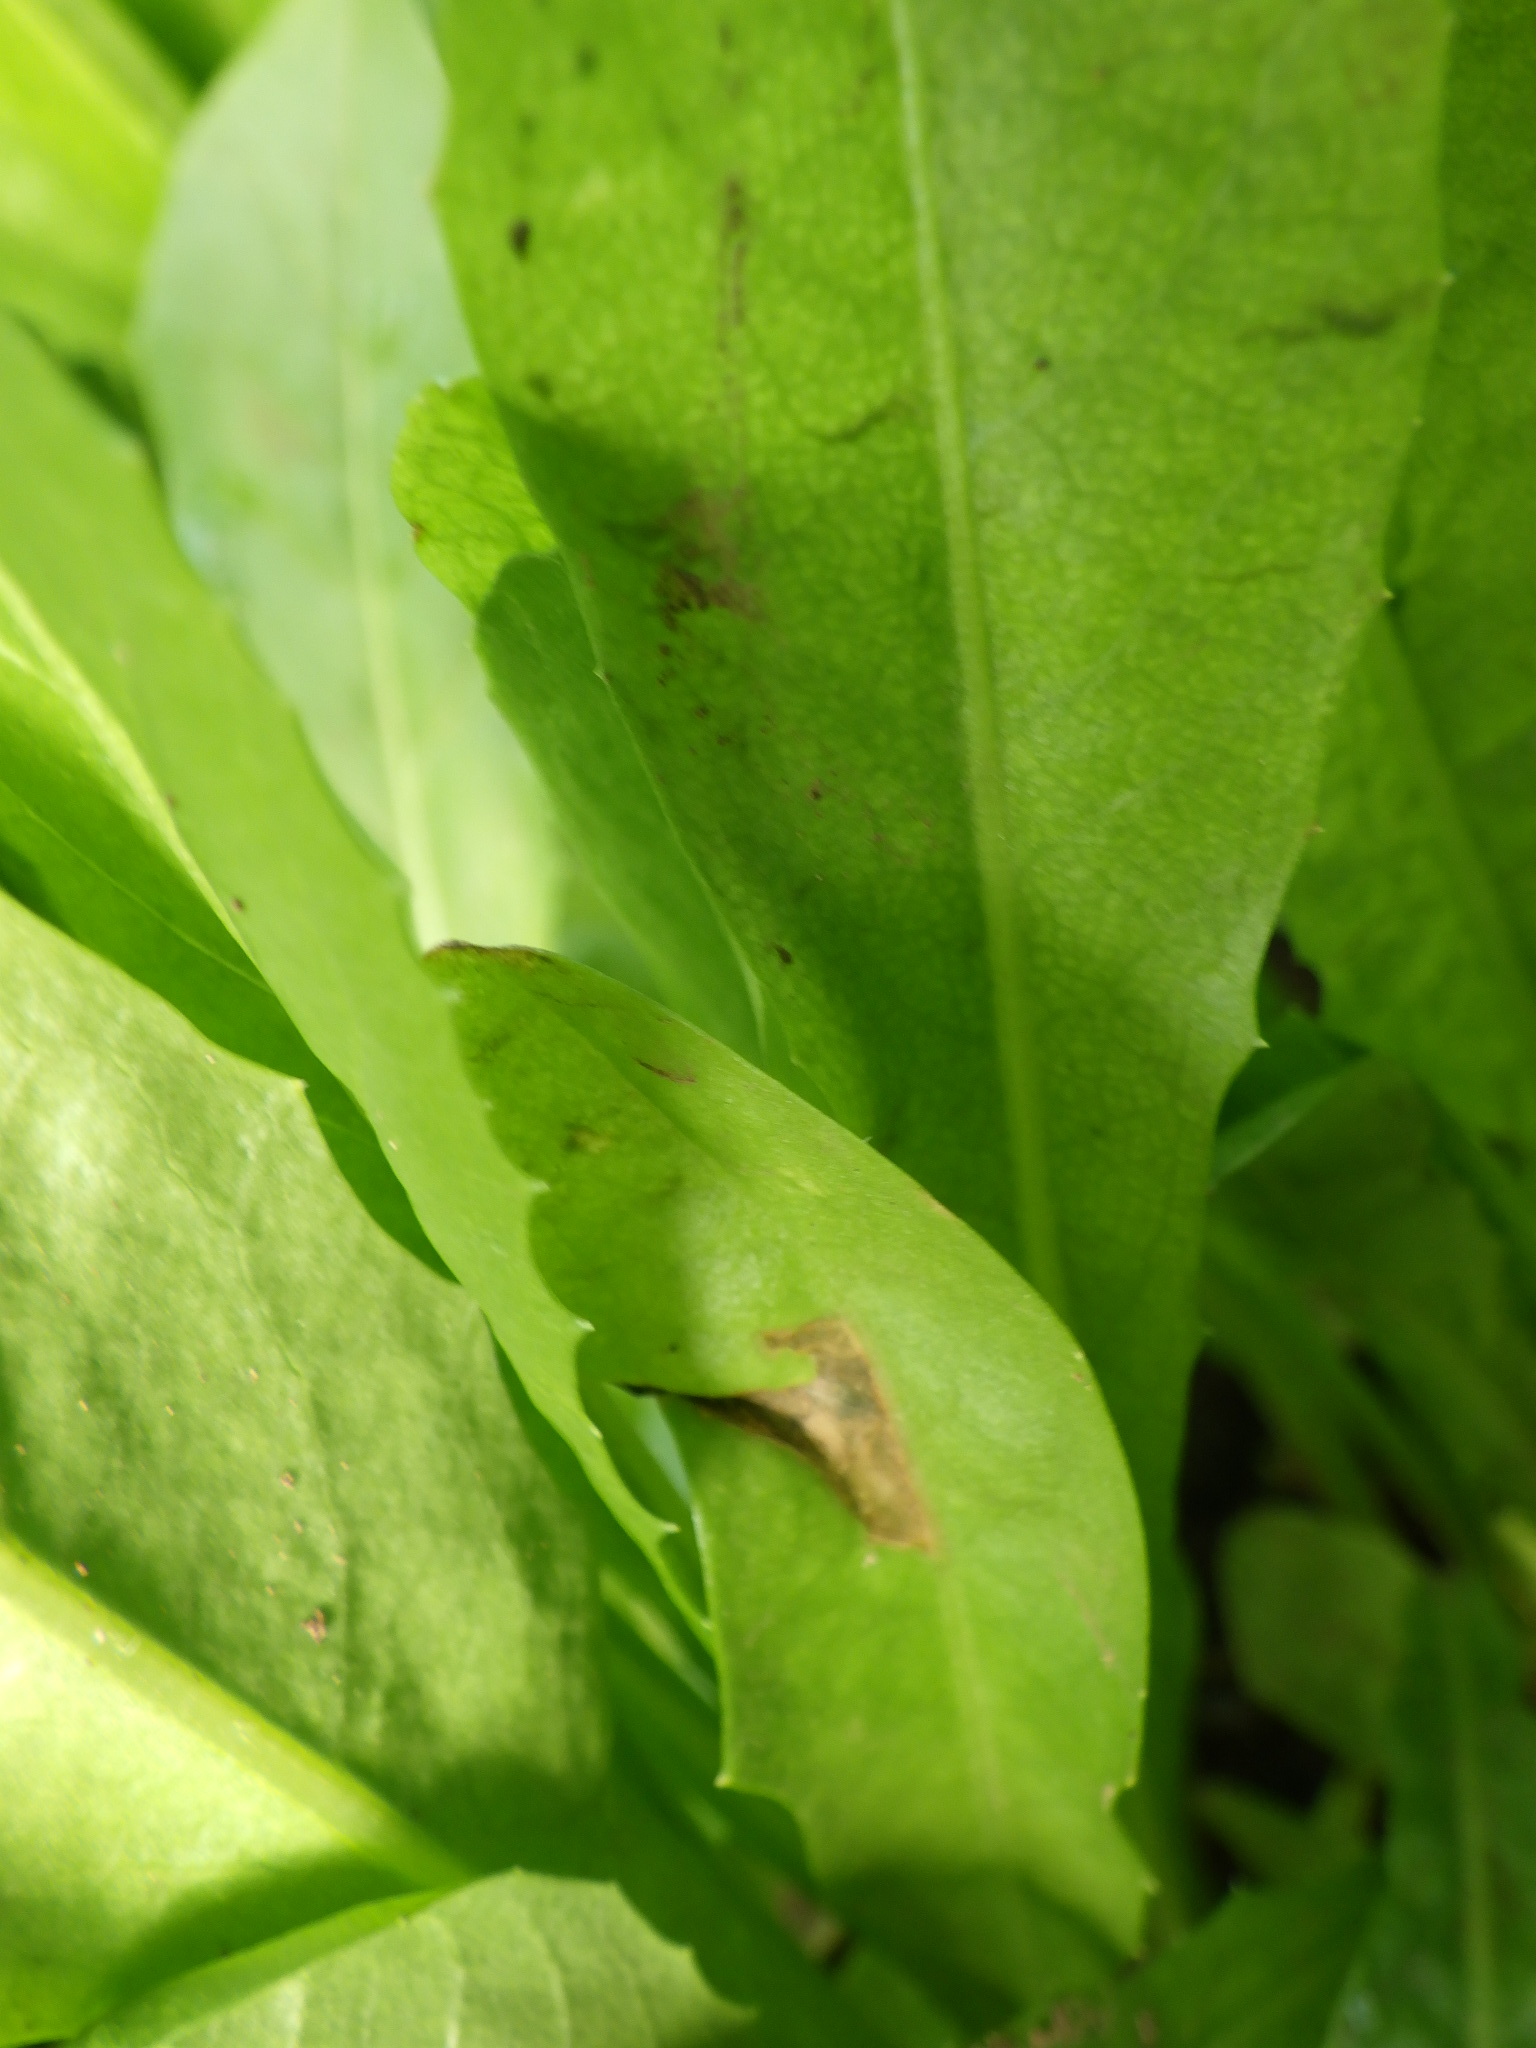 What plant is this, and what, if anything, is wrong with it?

chicory, rust
